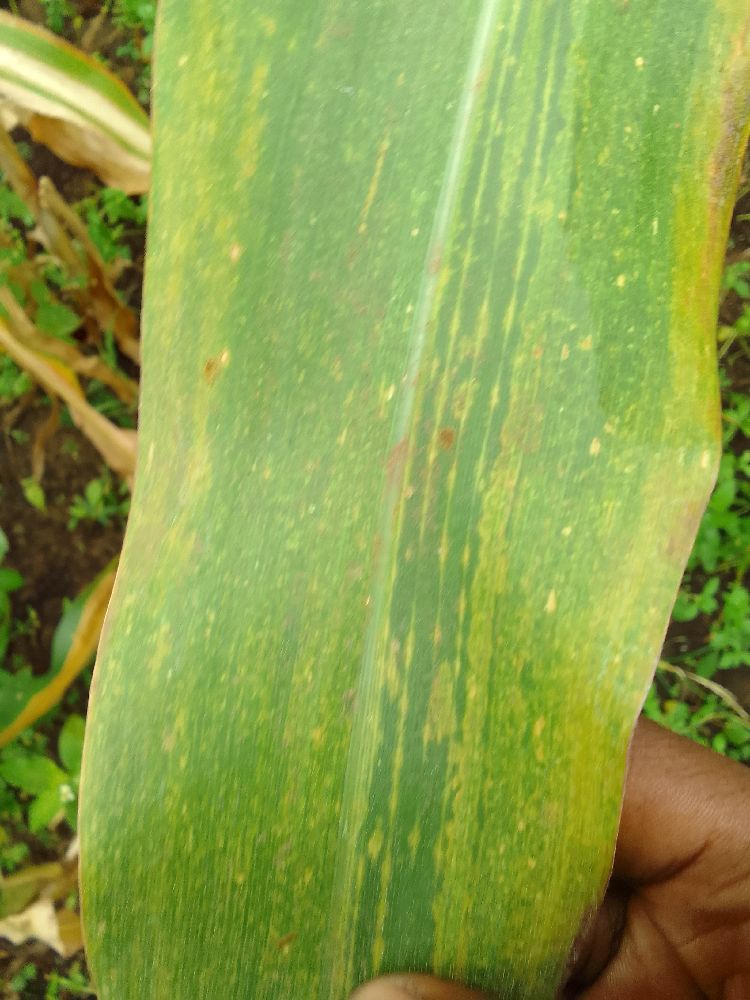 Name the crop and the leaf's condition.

maize, maize lethal necrosis
